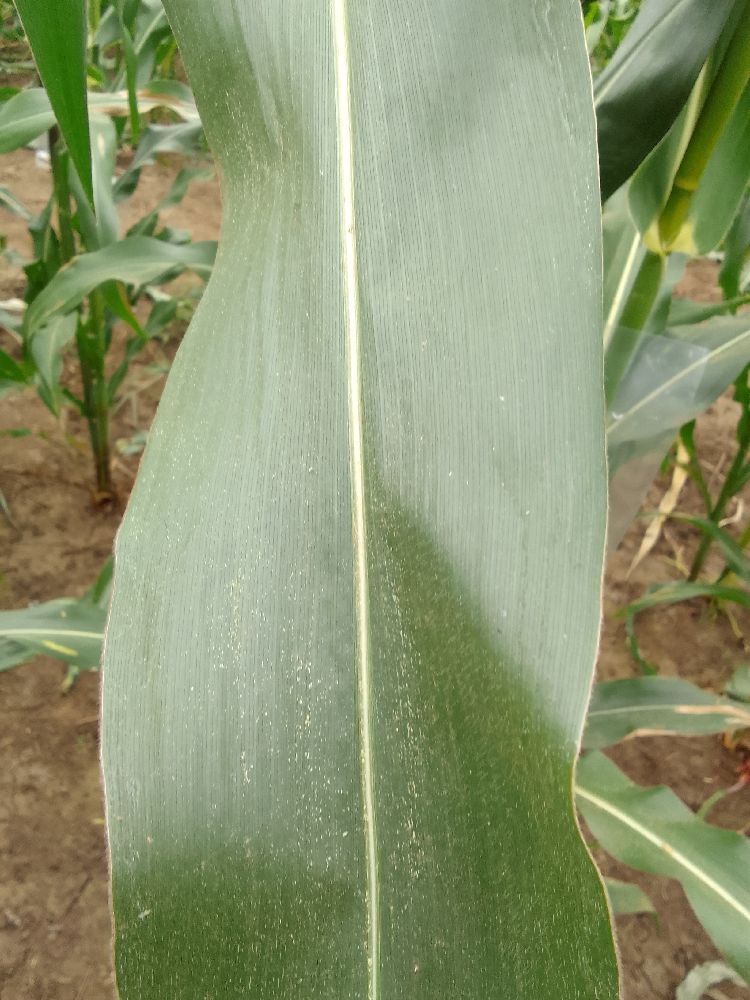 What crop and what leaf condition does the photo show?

maize, healthy
